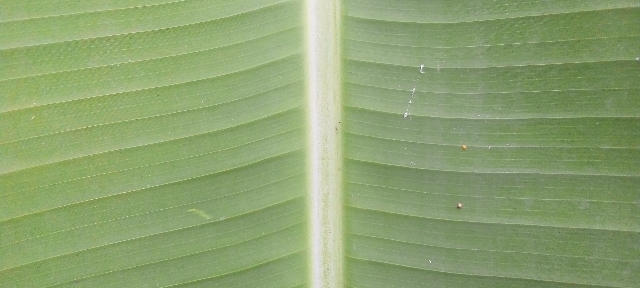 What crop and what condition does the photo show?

banana, healthy
